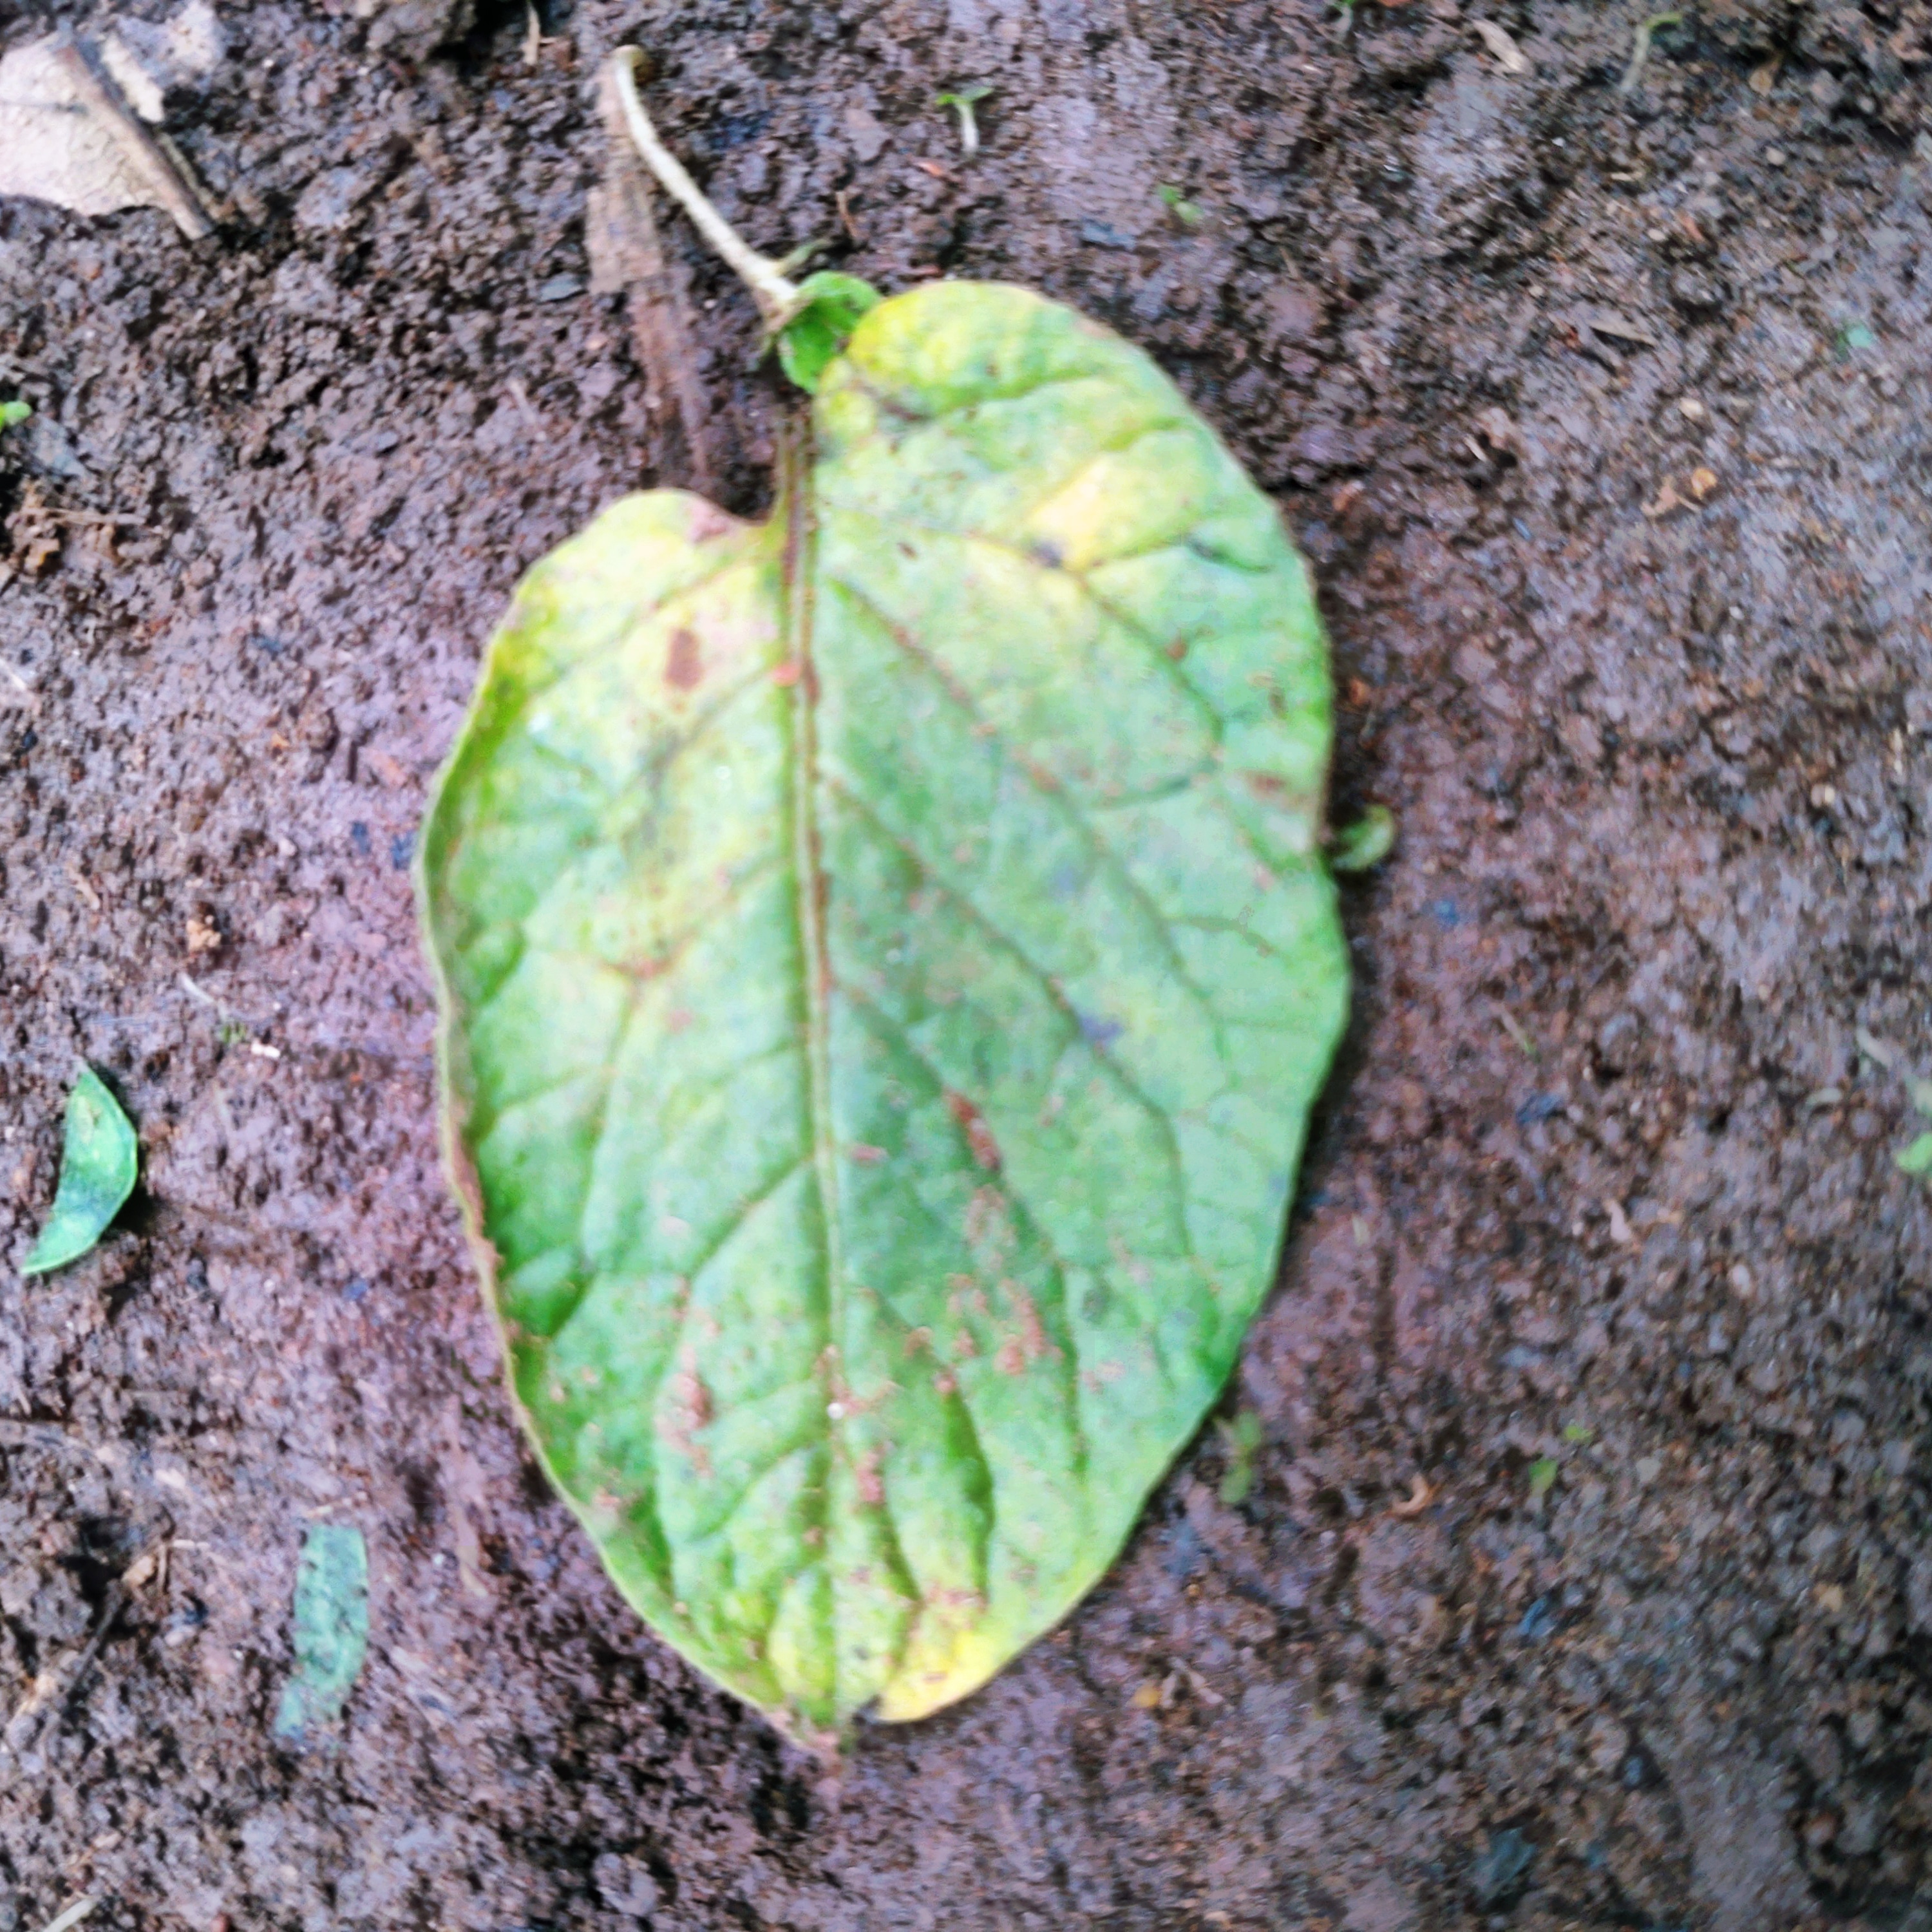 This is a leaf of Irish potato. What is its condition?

late blight
